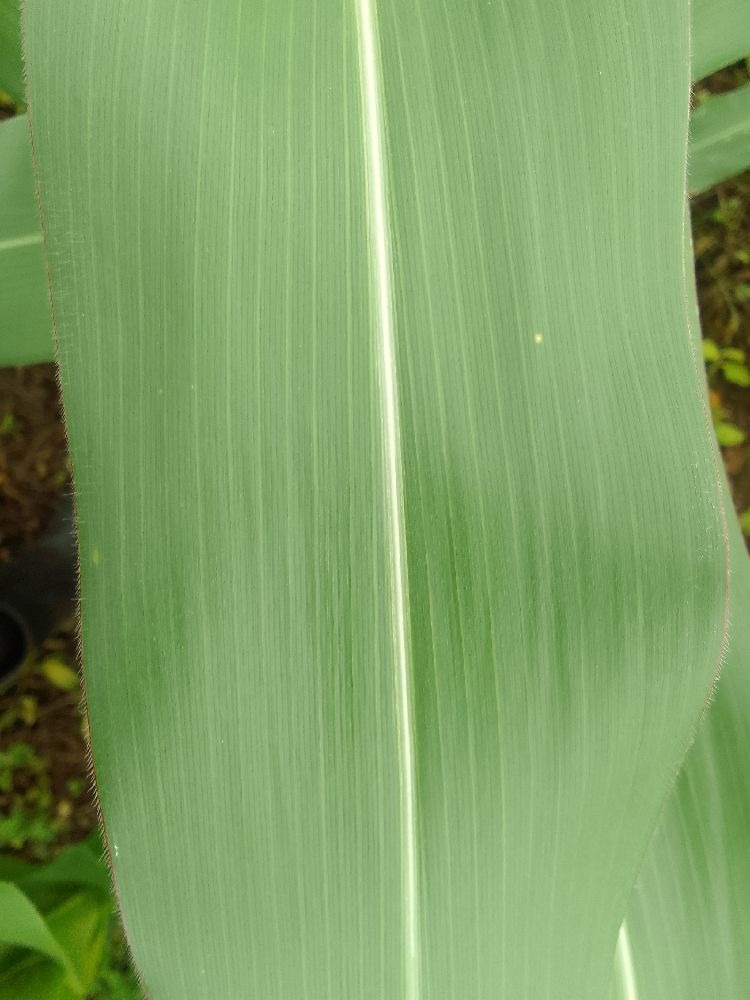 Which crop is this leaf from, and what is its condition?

maize, healthy
